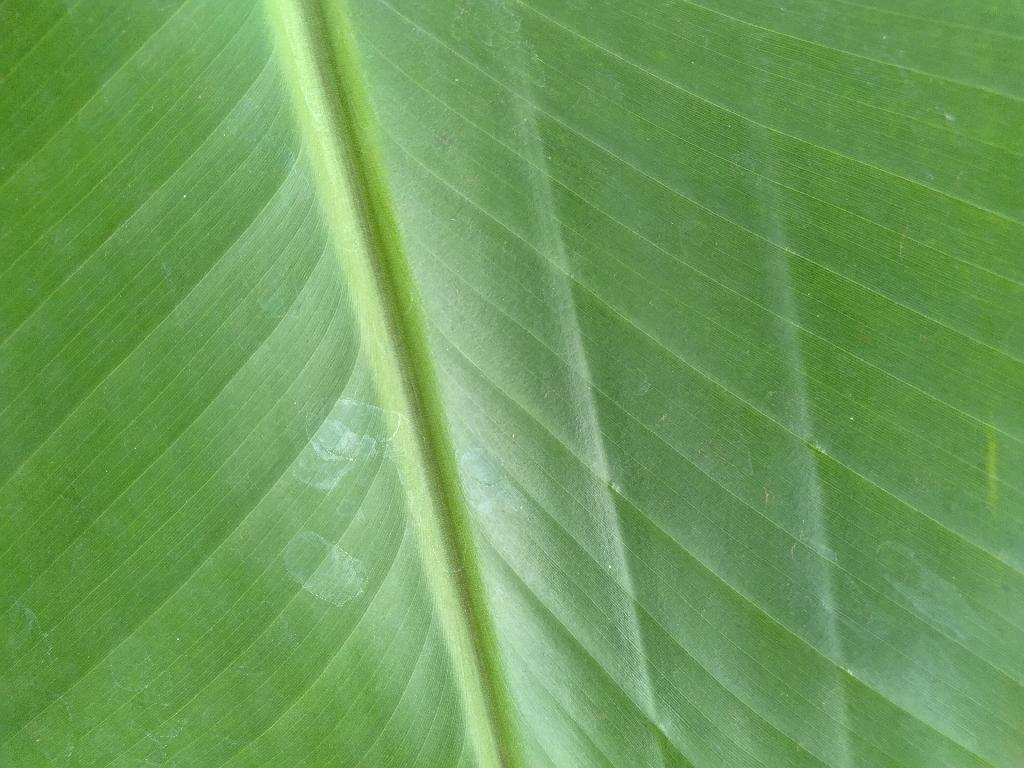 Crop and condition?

banana, healthy
